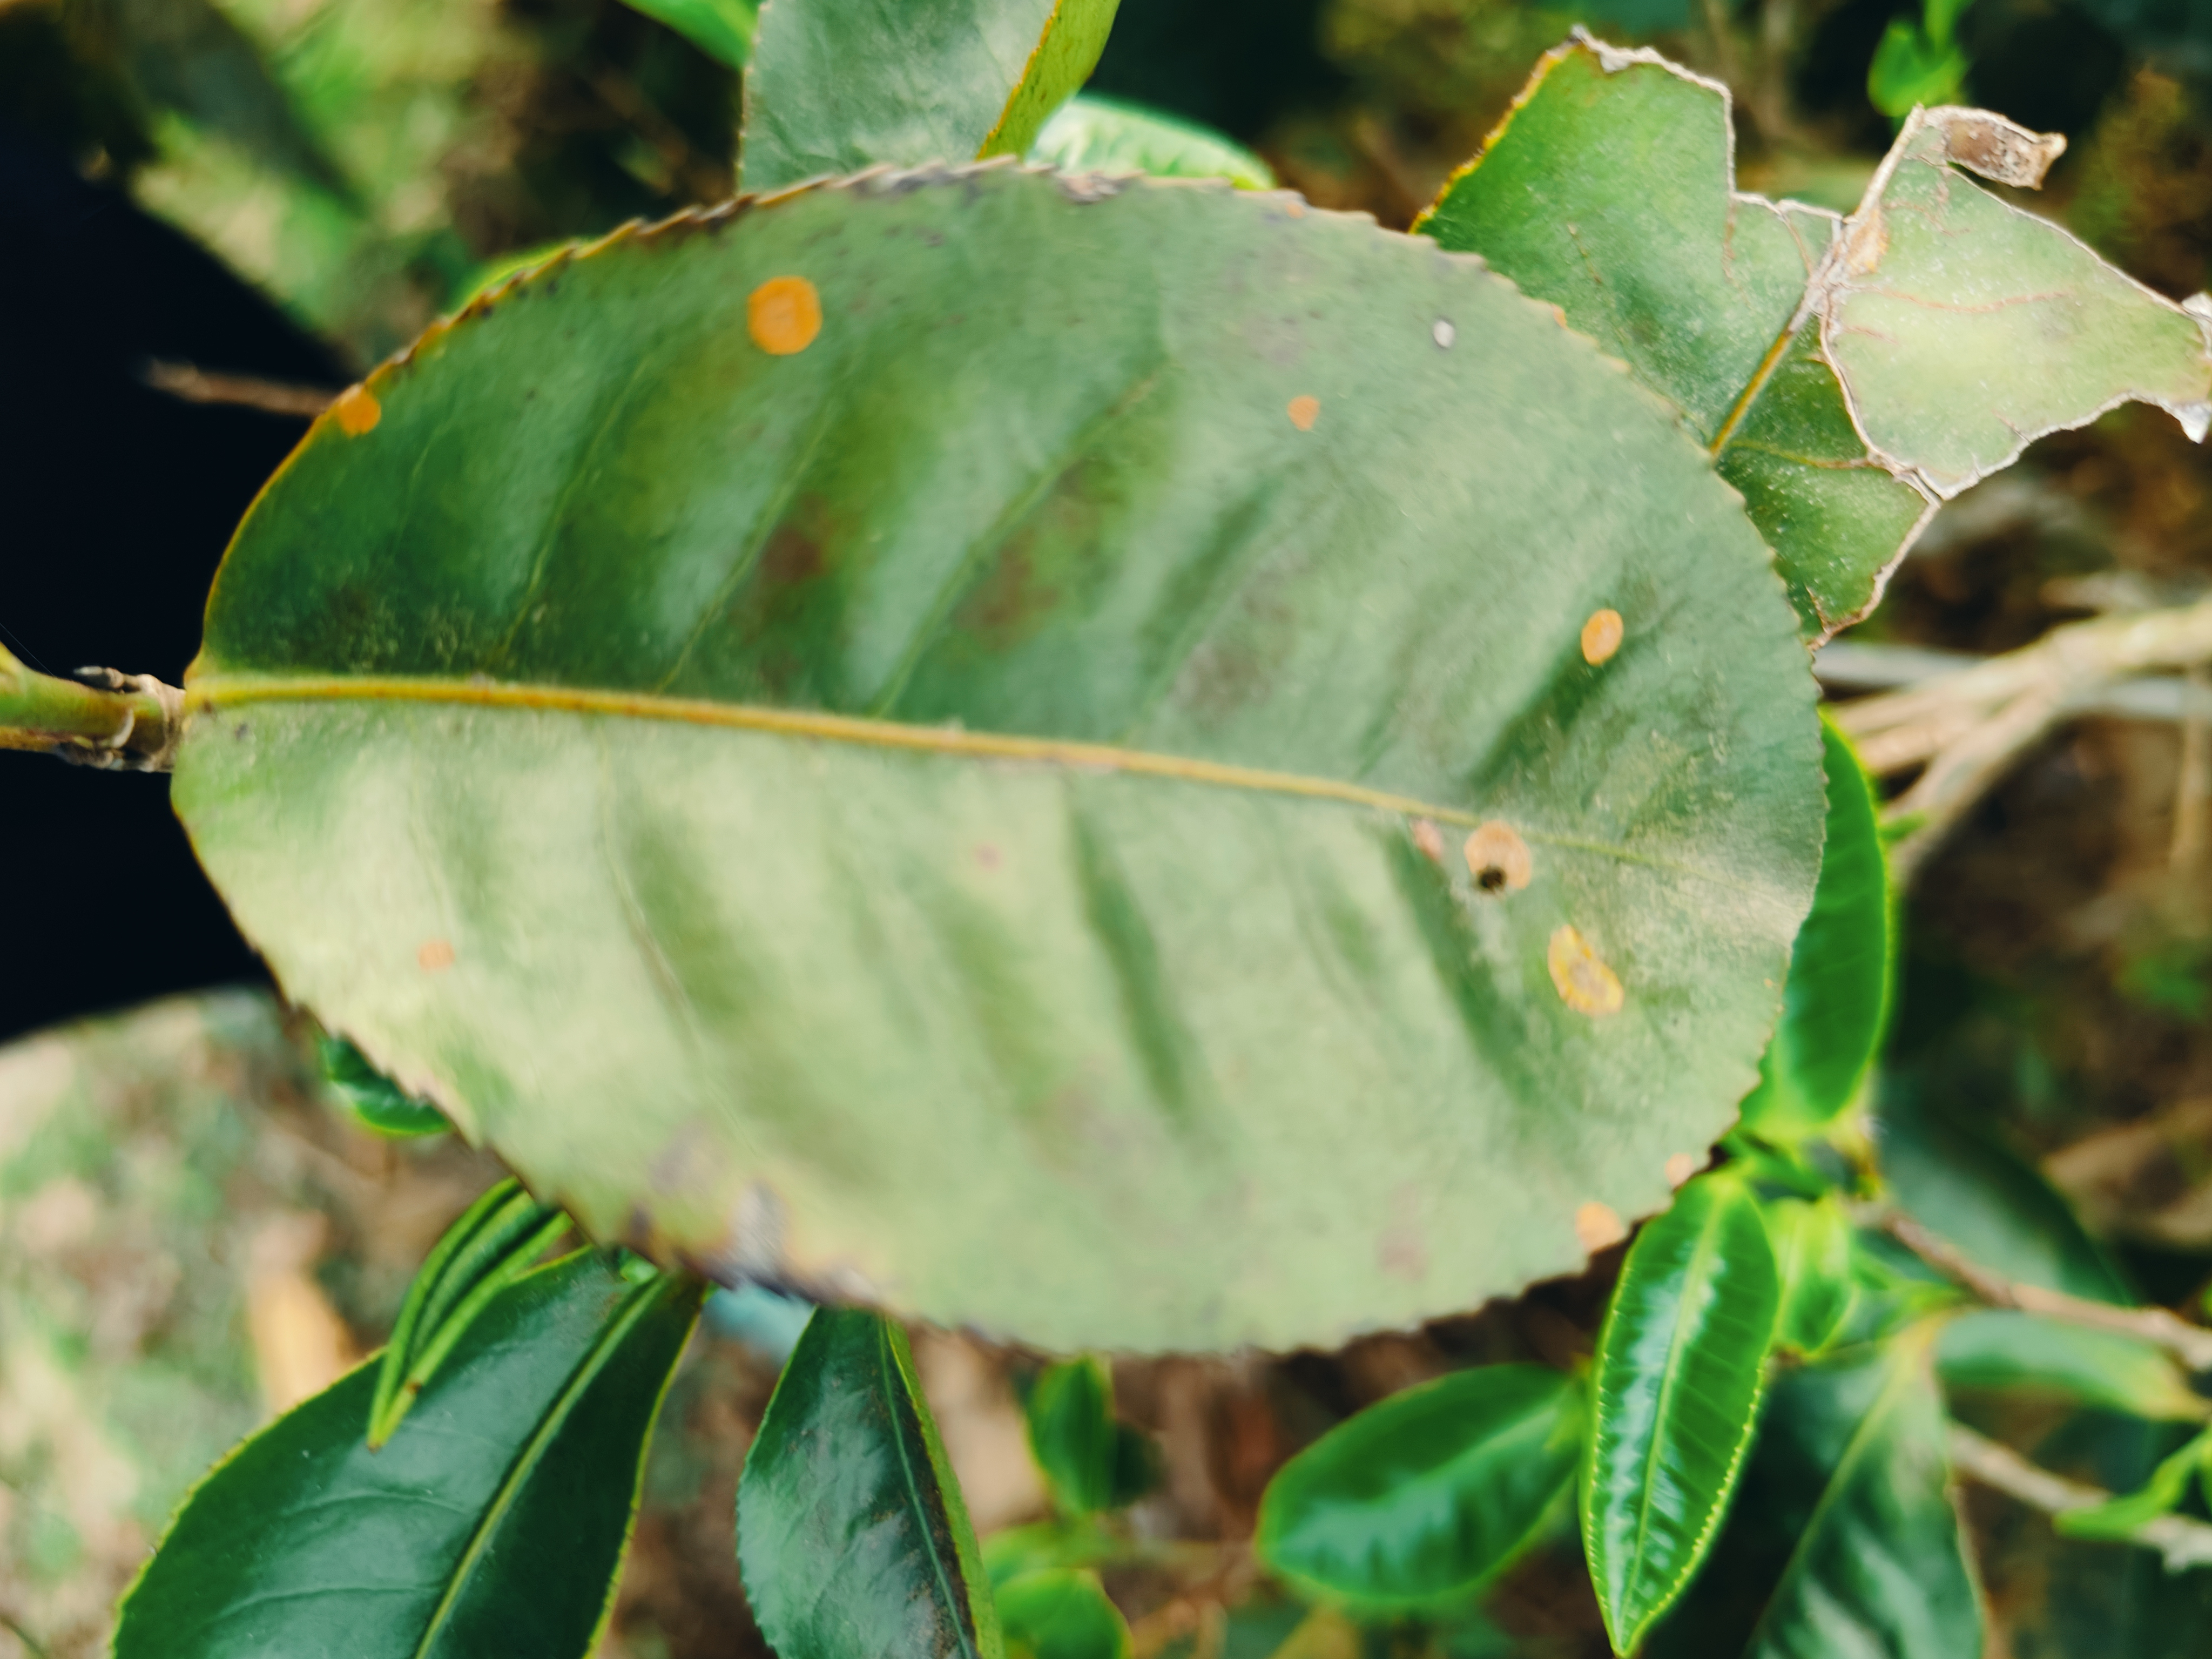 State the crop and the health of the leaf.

tea, red rust
